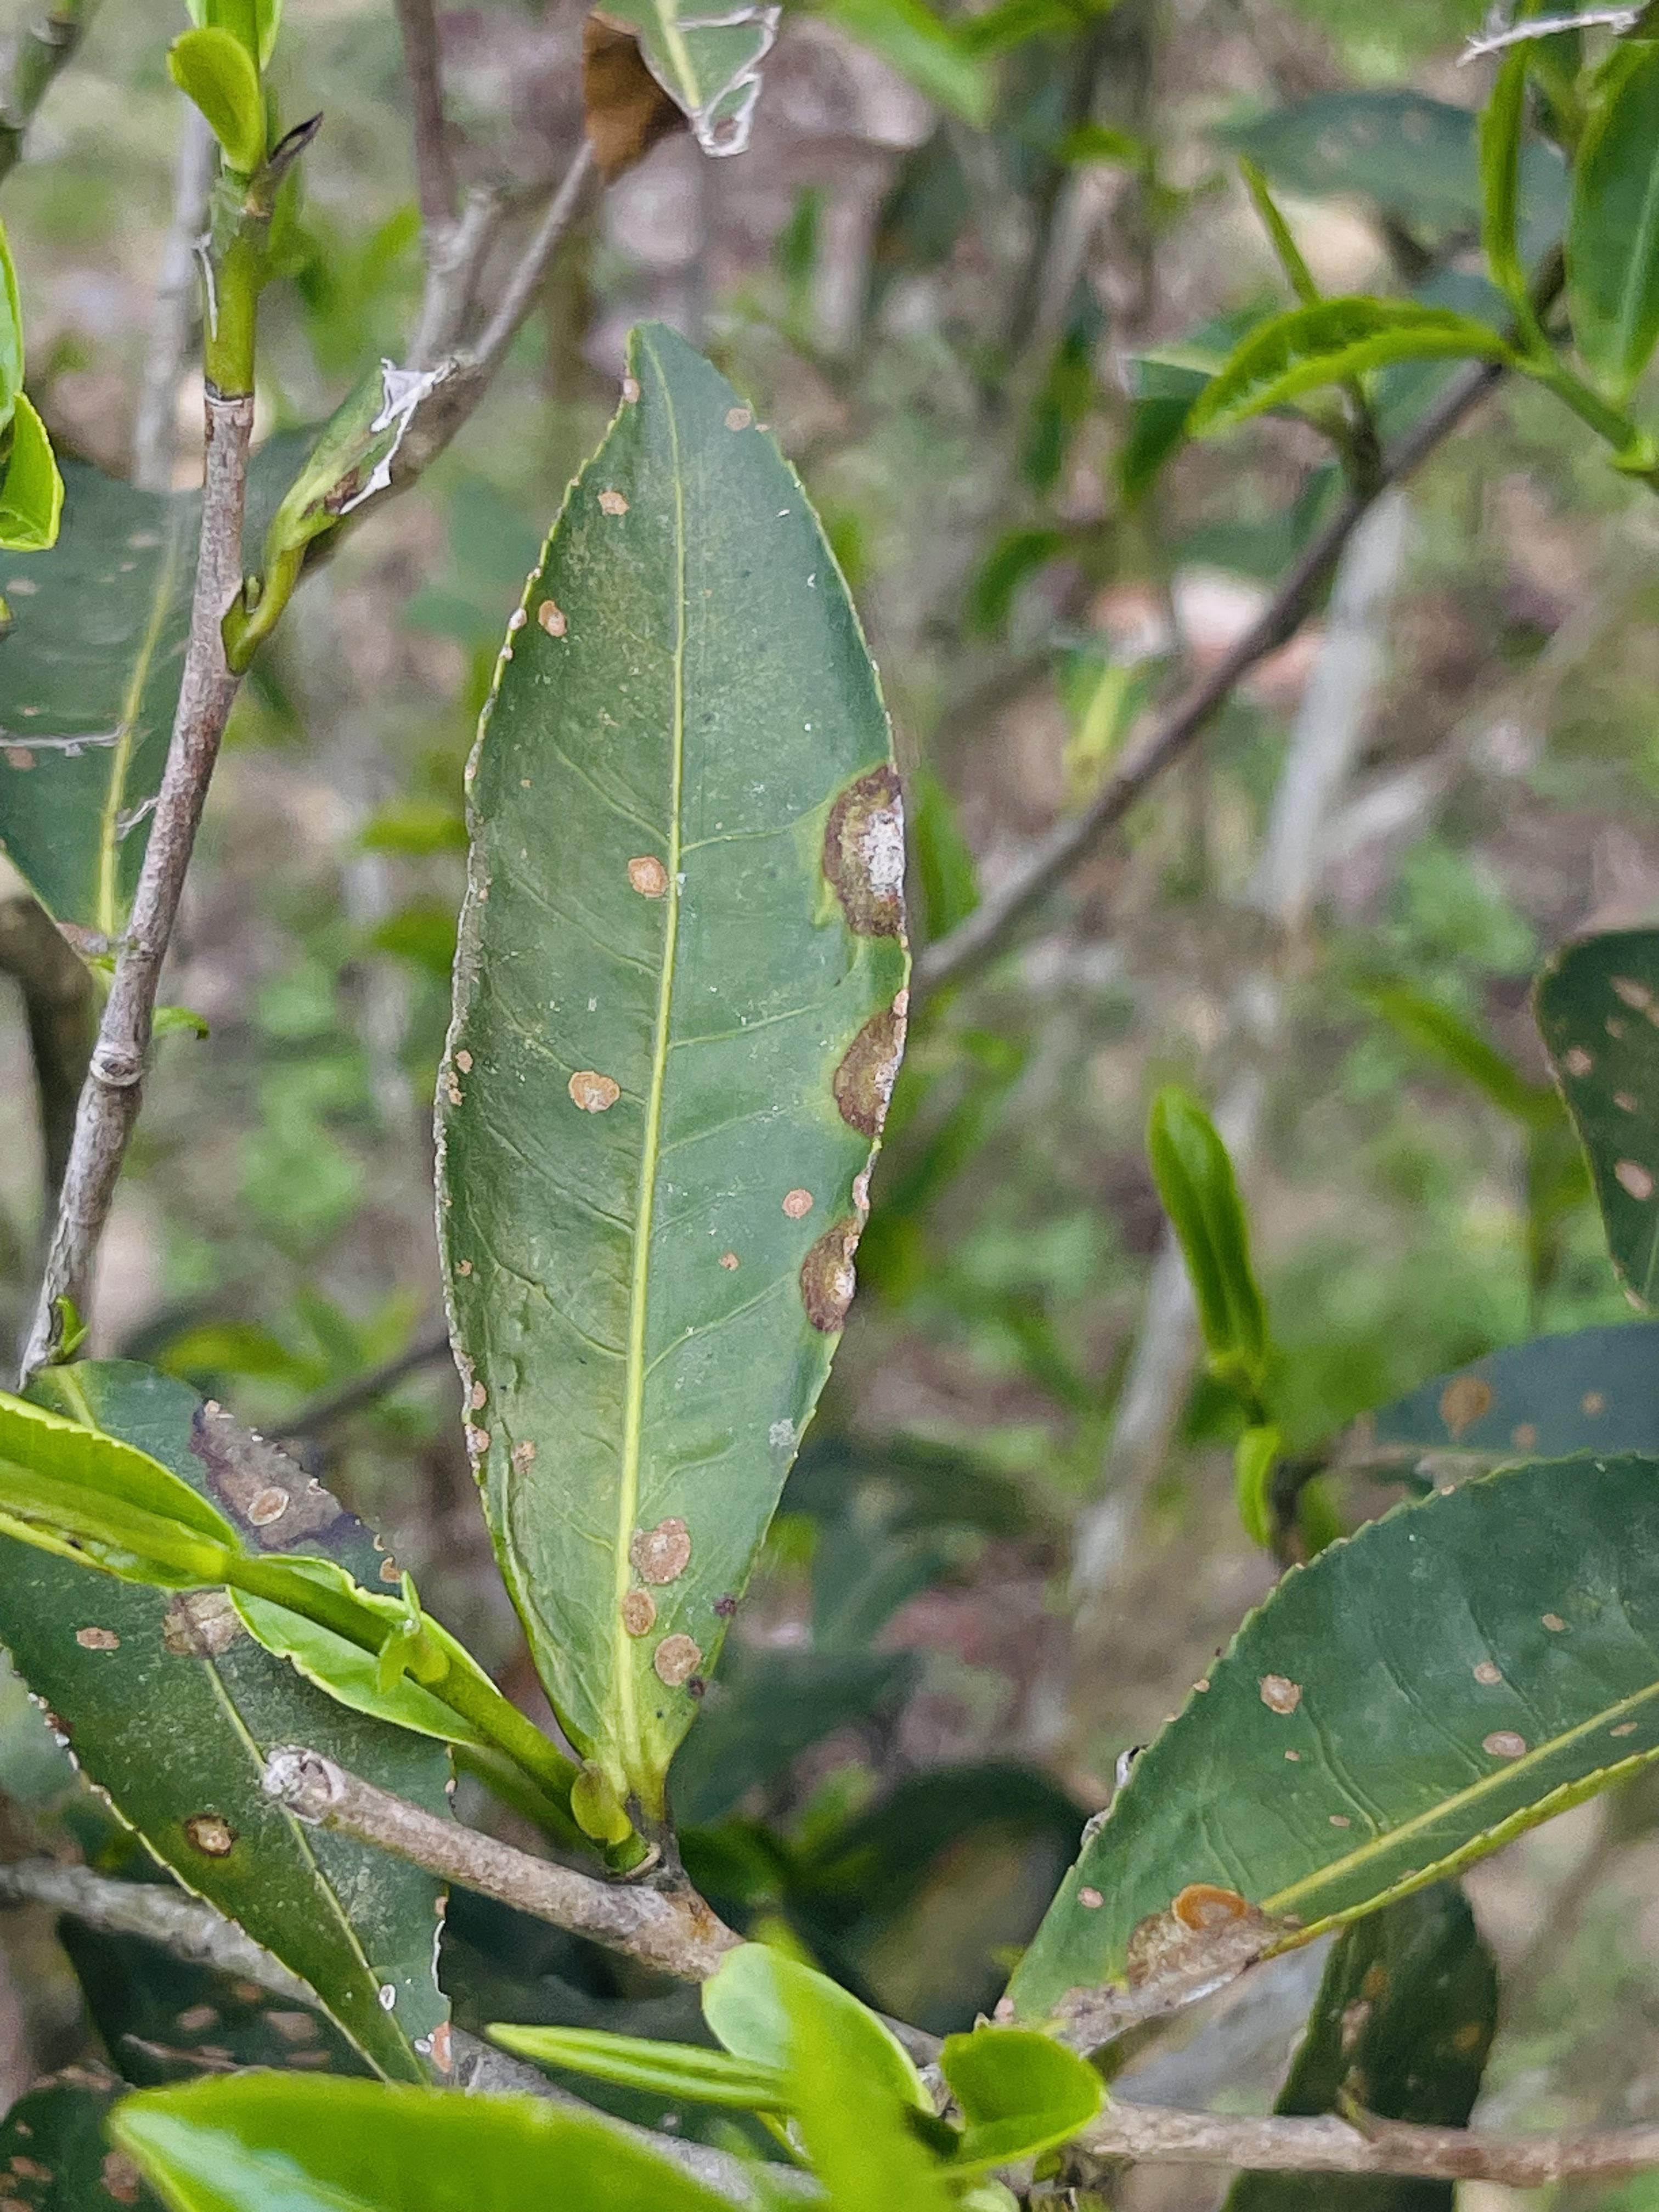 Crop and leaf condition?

tea, red rust
